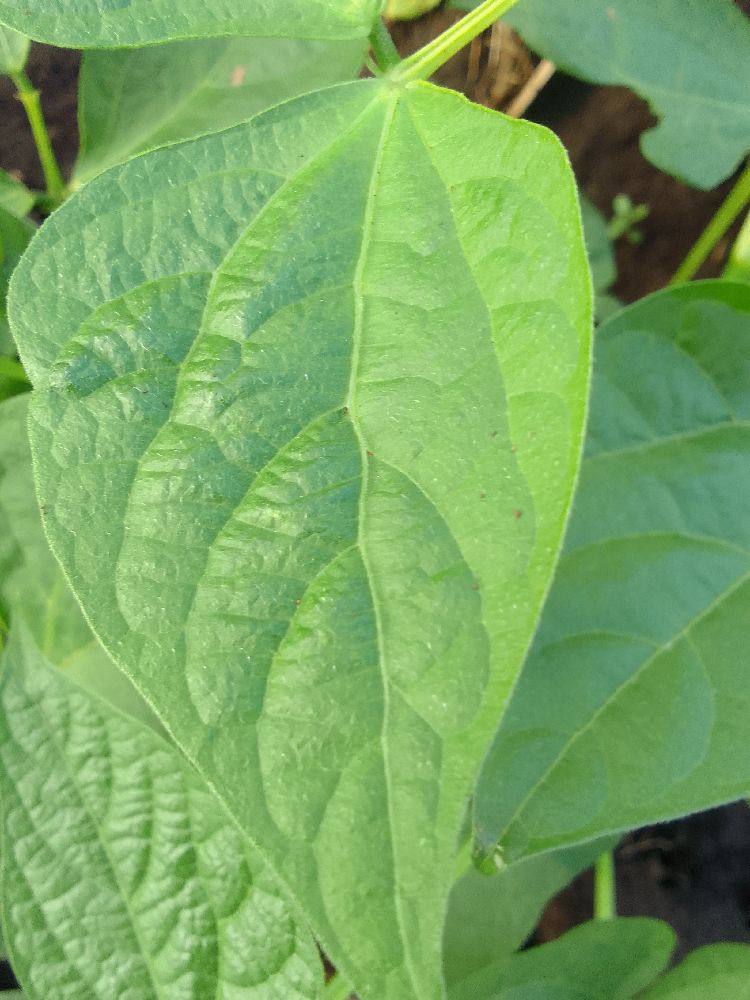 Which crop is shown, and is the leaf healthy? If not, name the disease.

common bean, healthy
